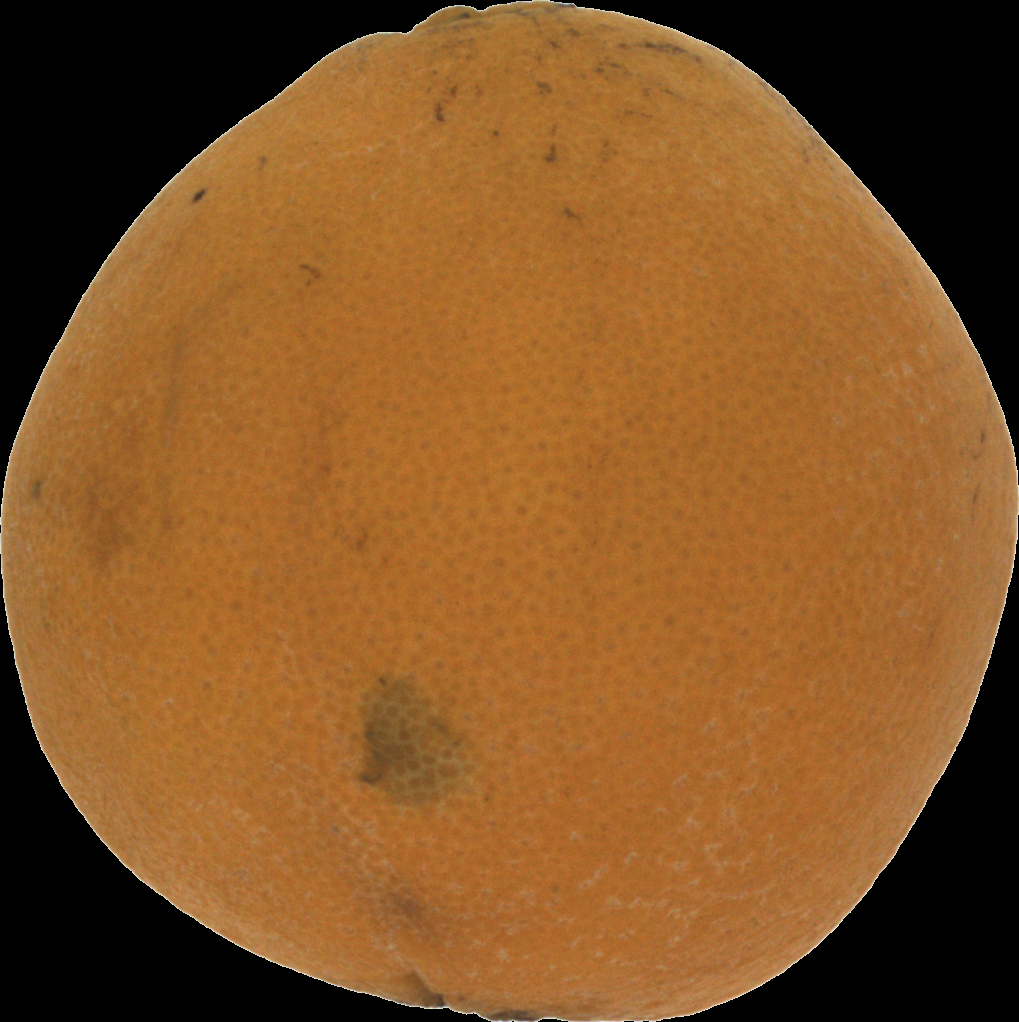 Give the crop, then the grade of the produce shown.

orange, bad
